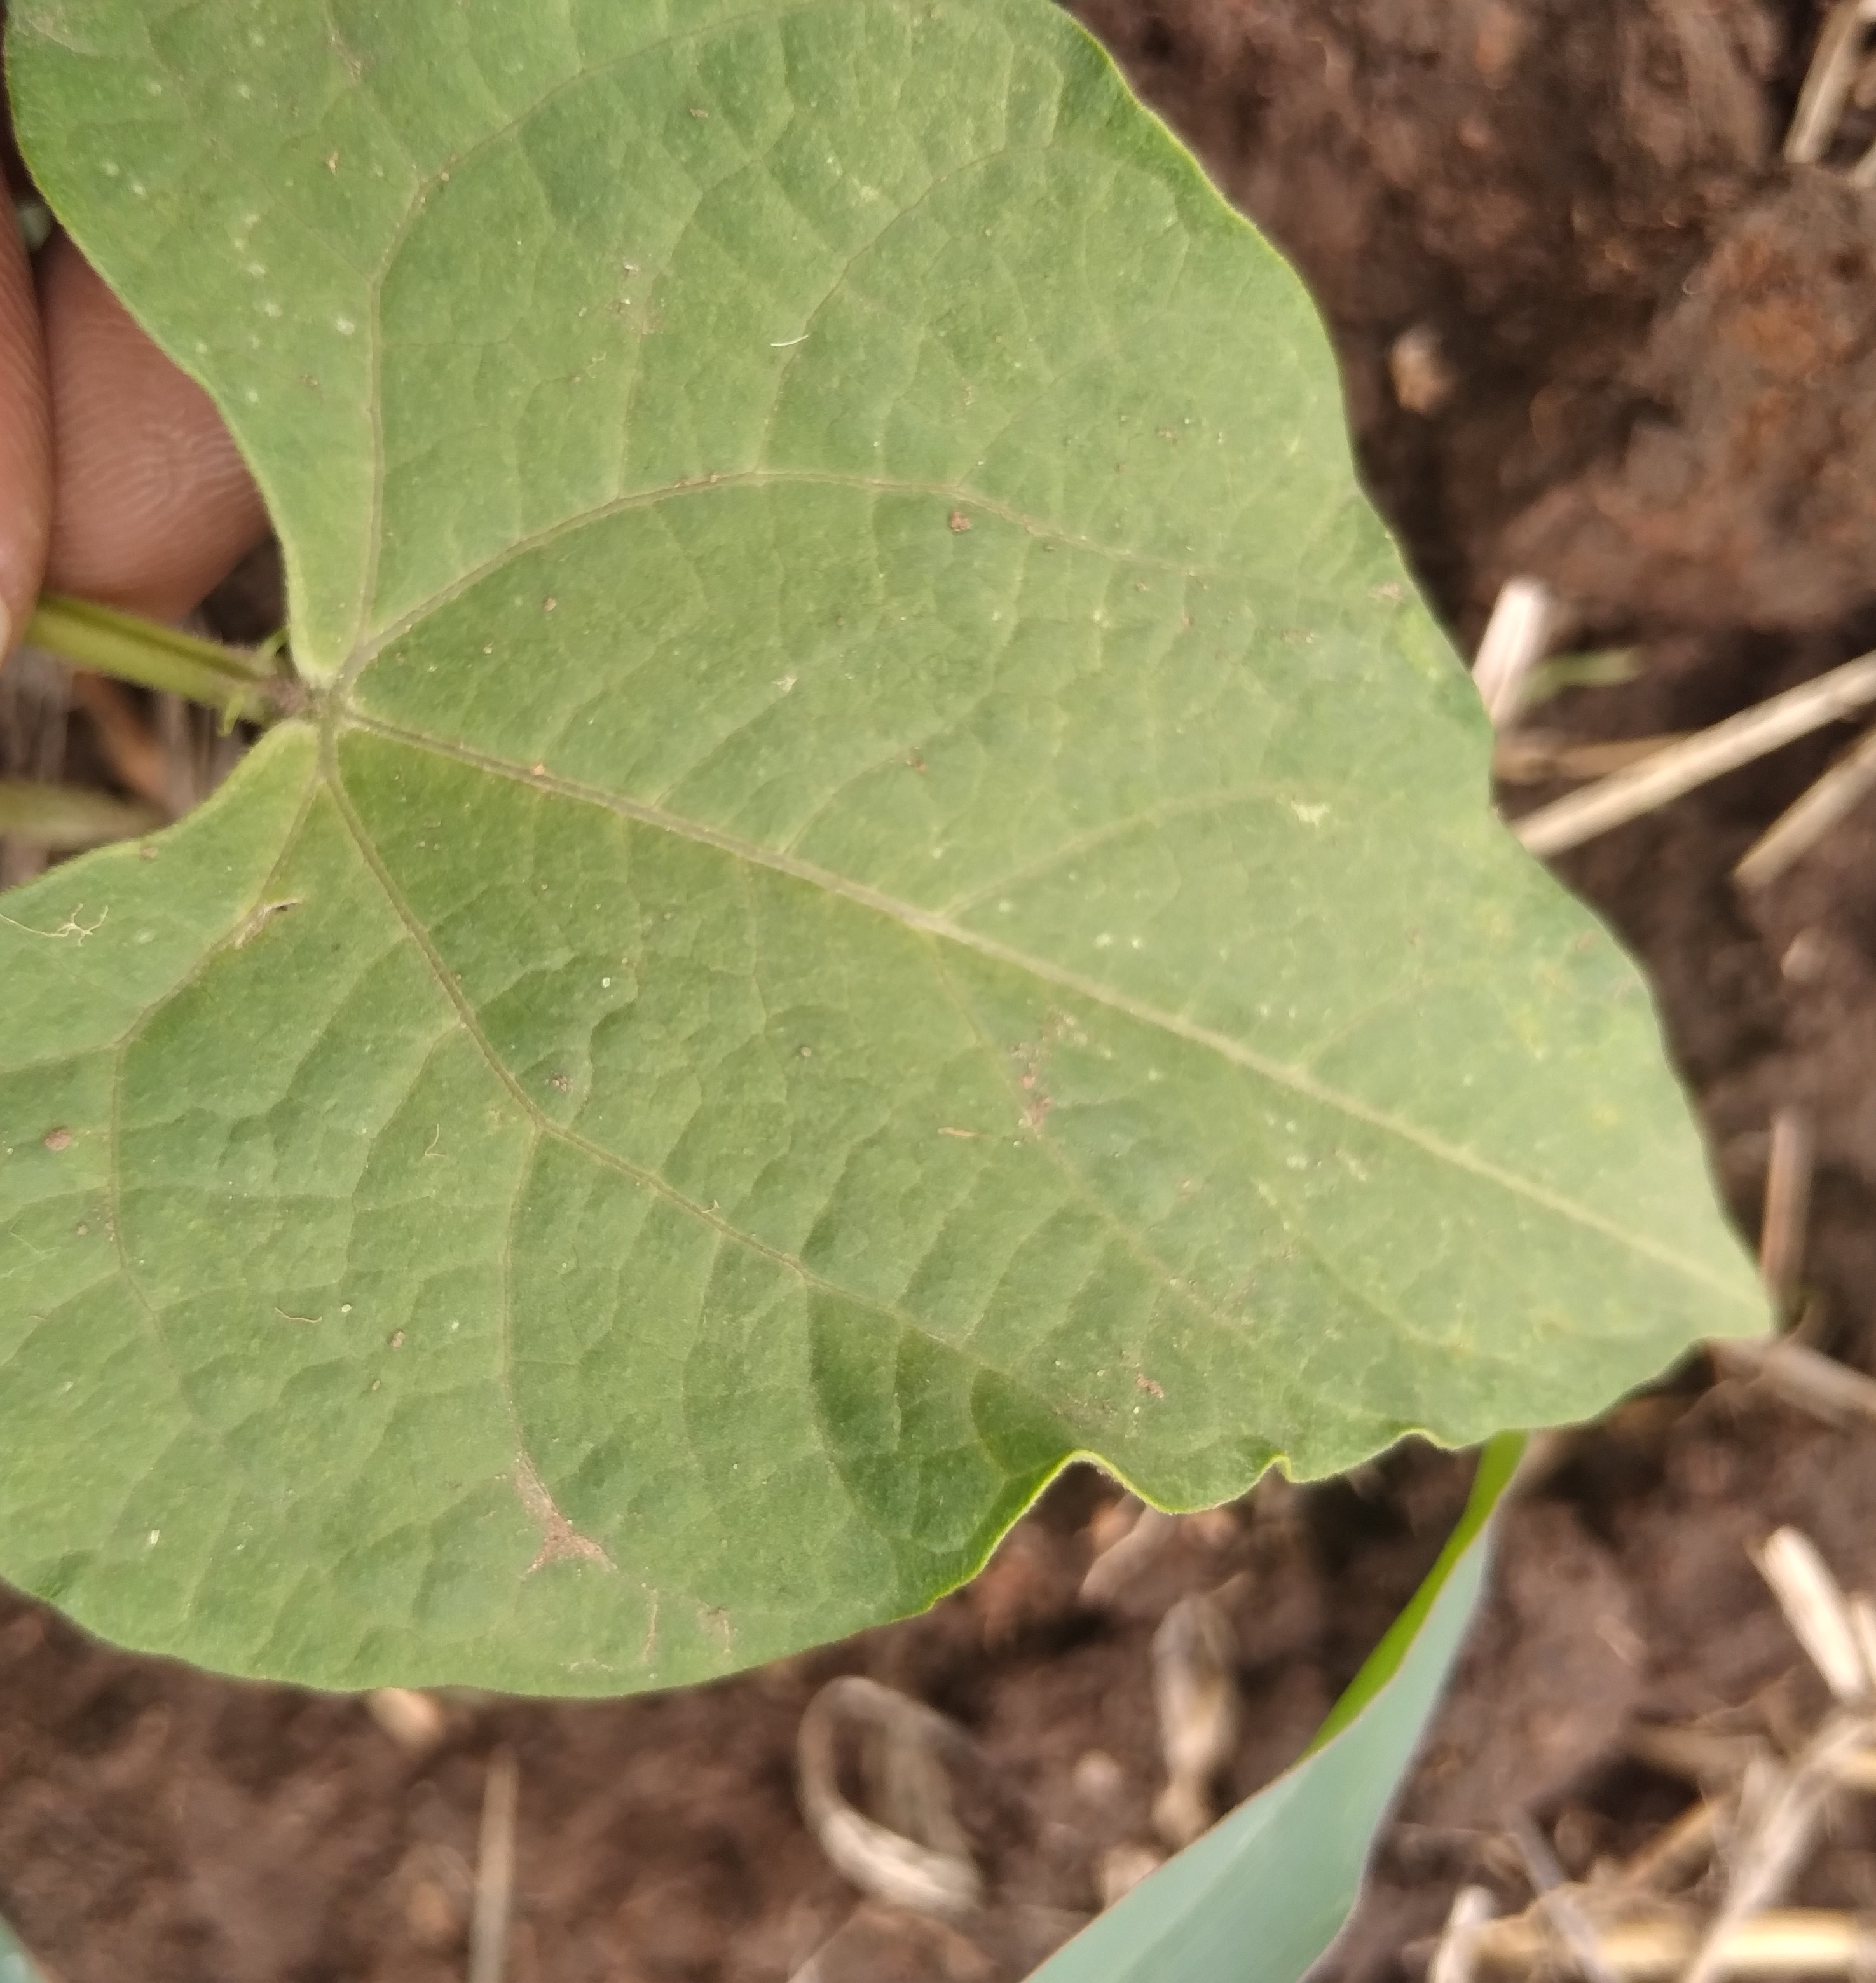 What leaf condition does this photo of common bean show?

healthy
